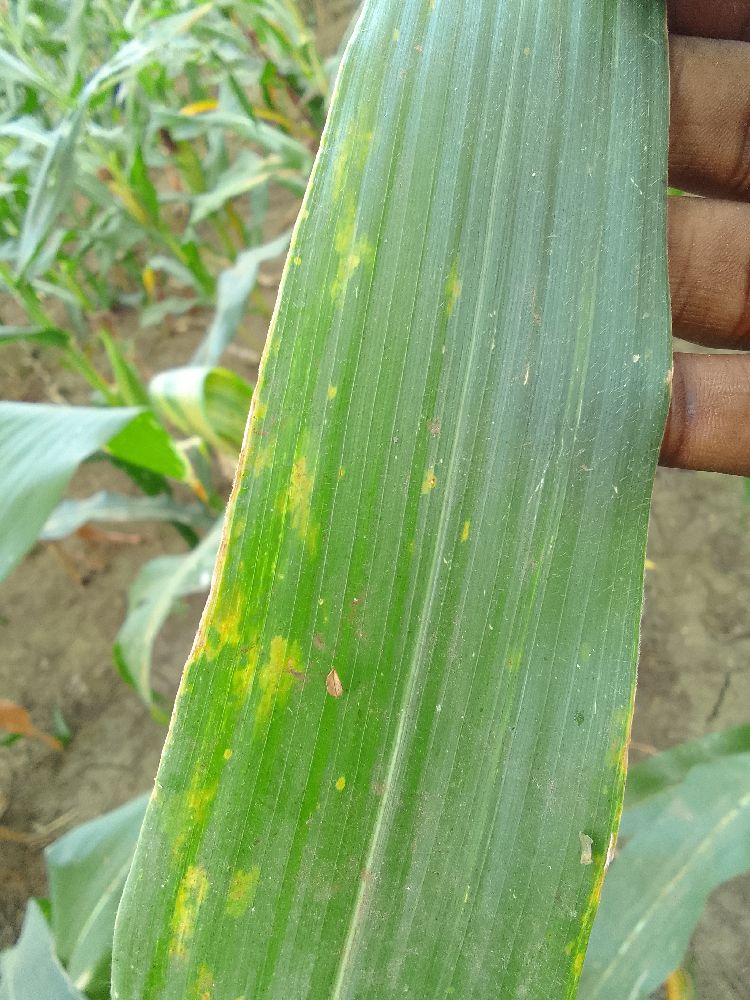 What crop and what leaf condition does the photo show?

maize, healthy
